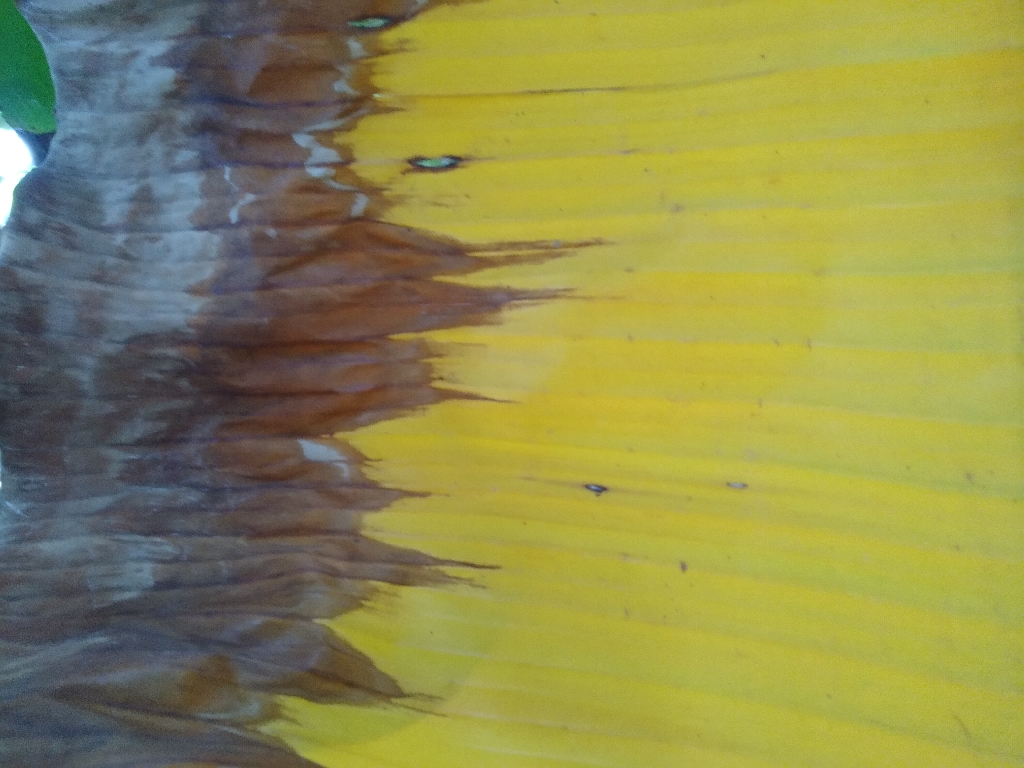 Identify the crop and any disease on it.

banana, fusarium wilt race 1
